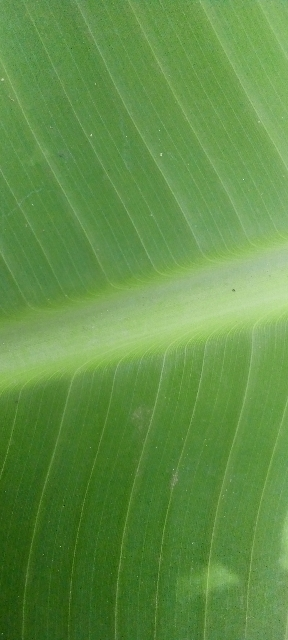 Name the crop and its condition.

banana, healthy
